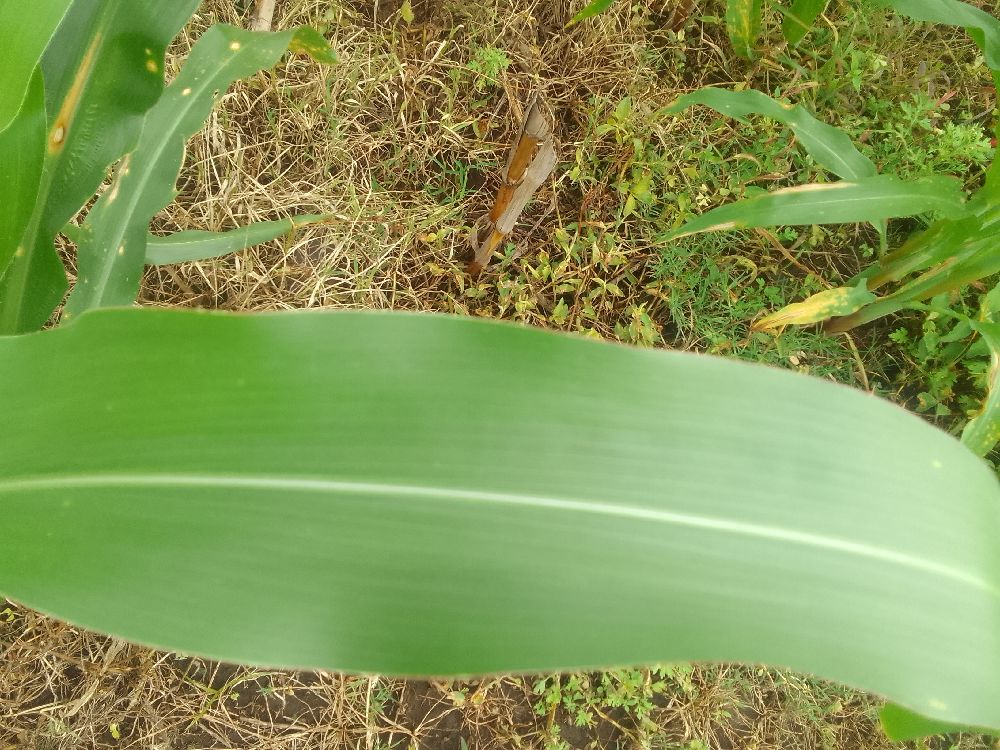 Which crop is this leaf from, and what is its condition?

maize, healthy
